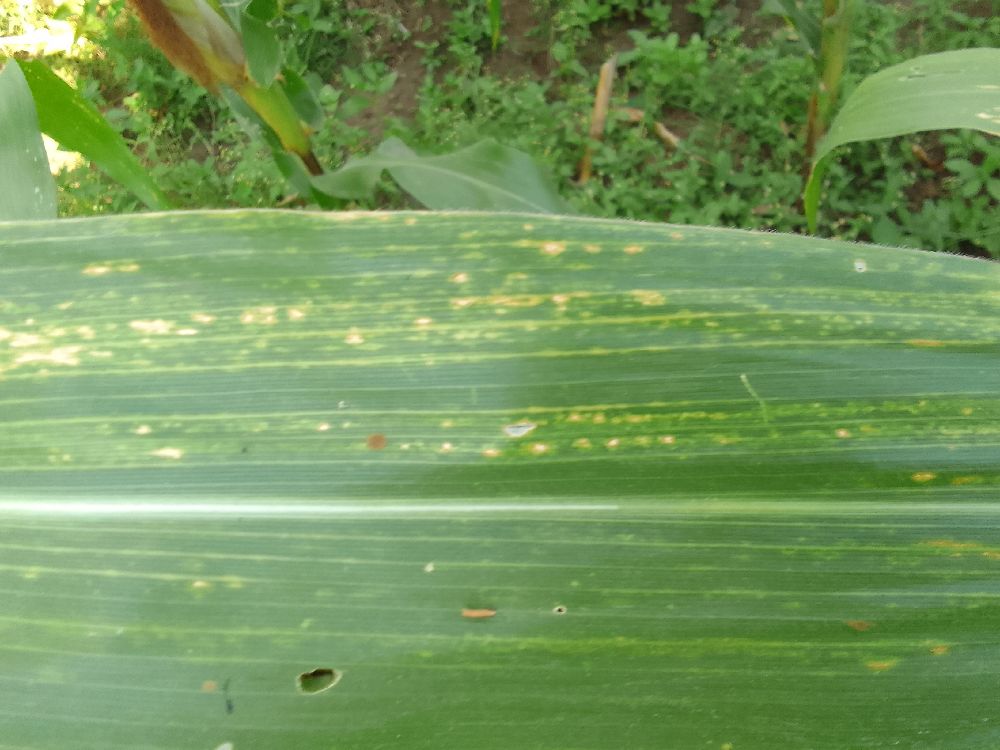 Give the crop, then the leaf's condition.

maize, maize lethal necrosis
